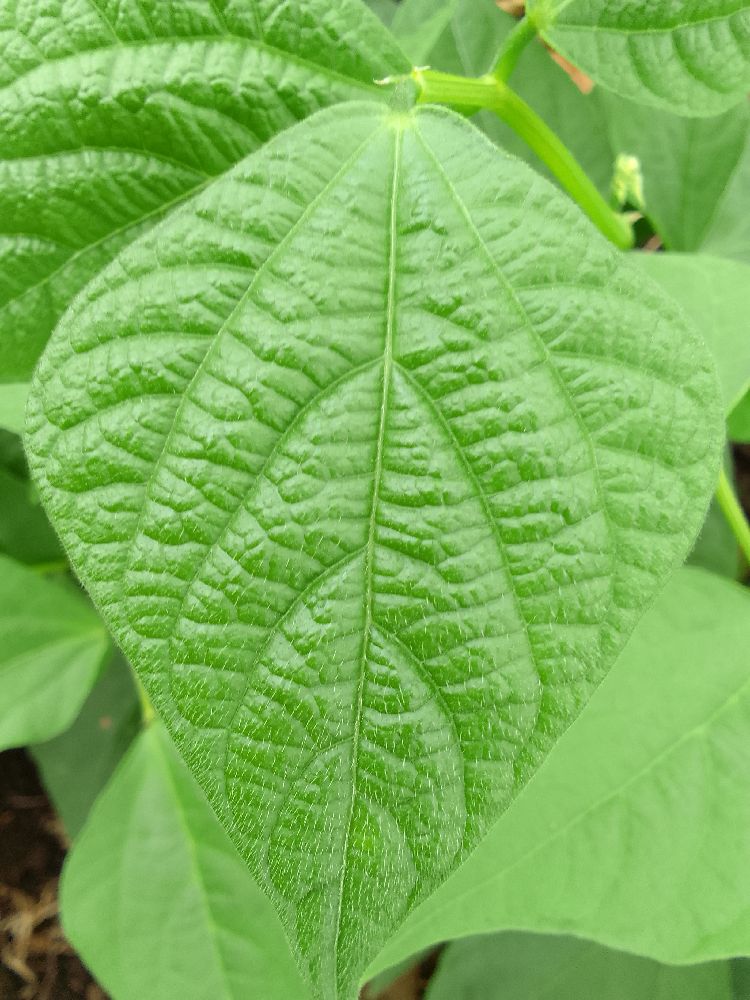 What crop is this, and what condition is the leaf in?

common bean, healthy
